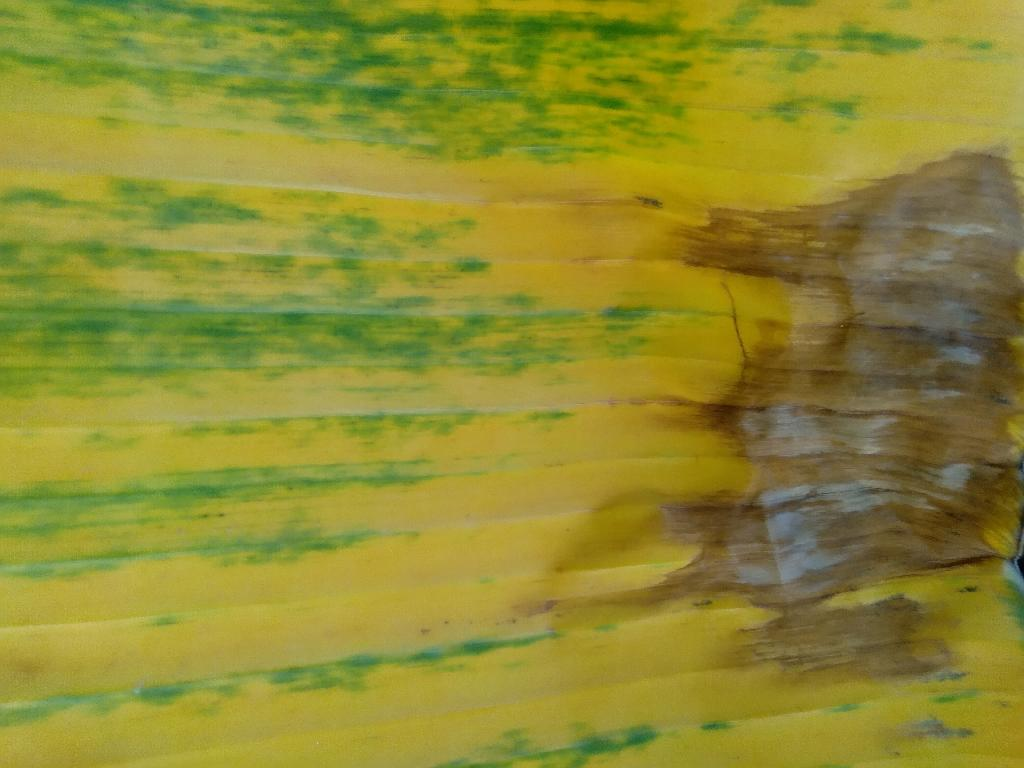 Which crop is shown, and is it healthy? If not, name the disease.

banana, fusarium wilt race 1
